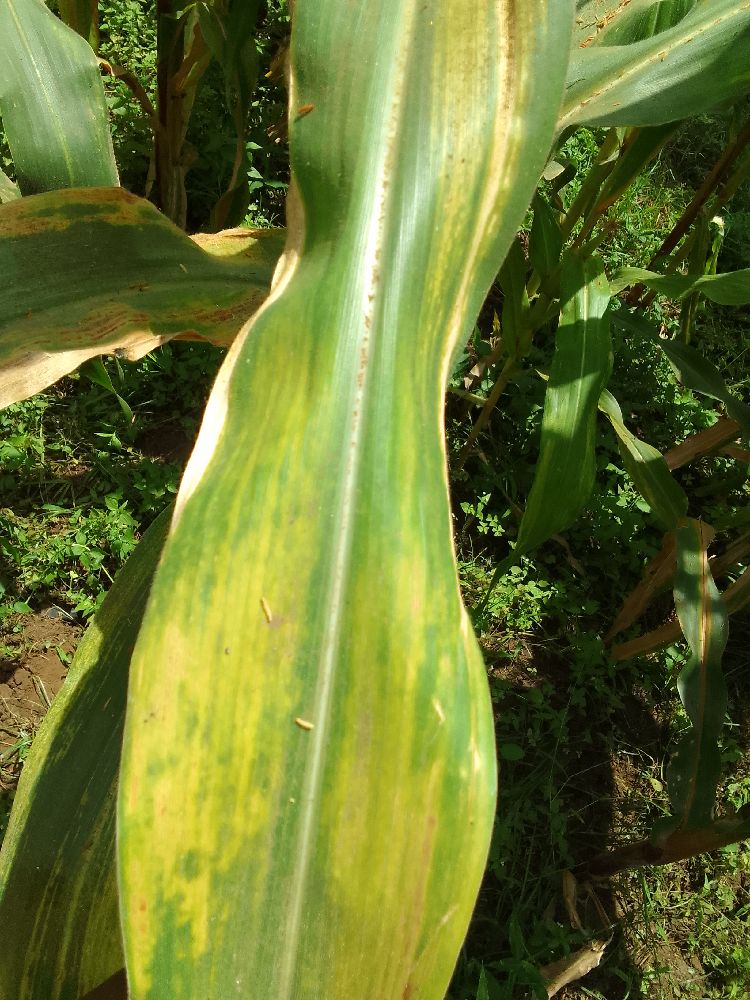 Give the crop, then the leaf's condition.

maize, maize lethal necrosis
